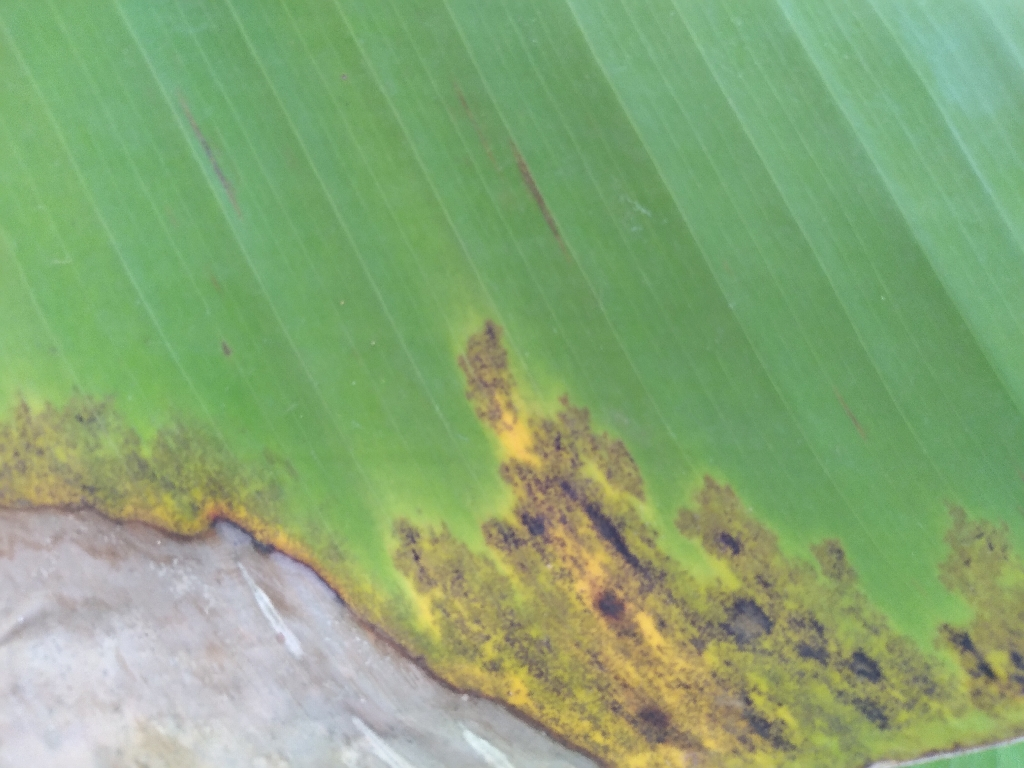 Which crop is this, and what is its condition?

banana, black sigatoka
